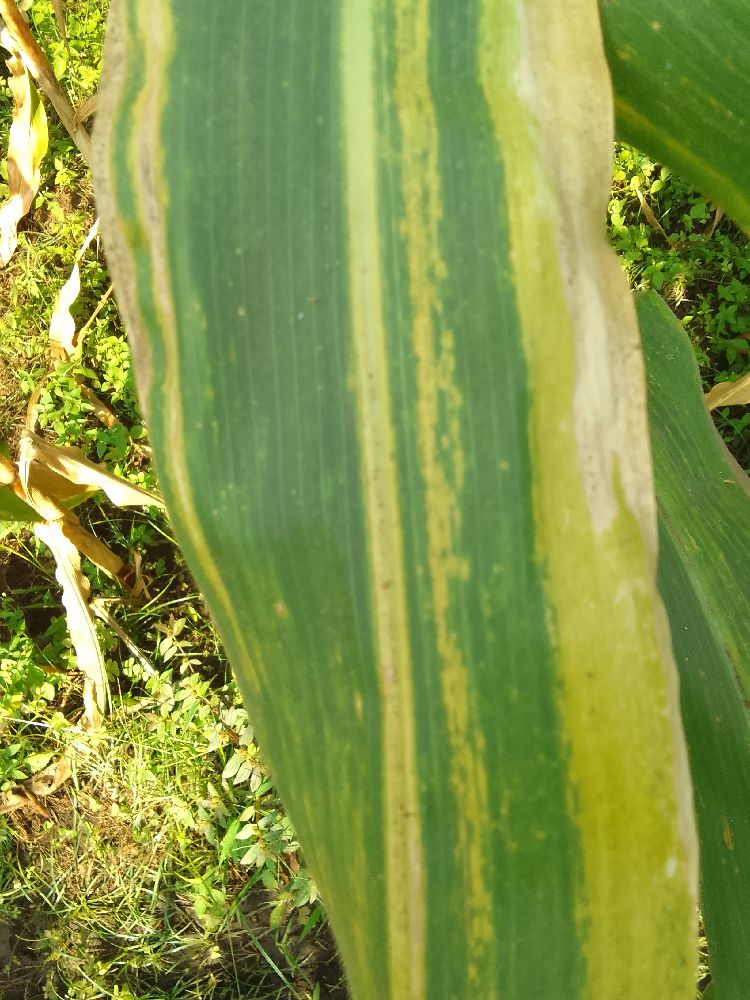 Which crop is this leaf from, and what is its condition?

maize, maize lethal necrosis
